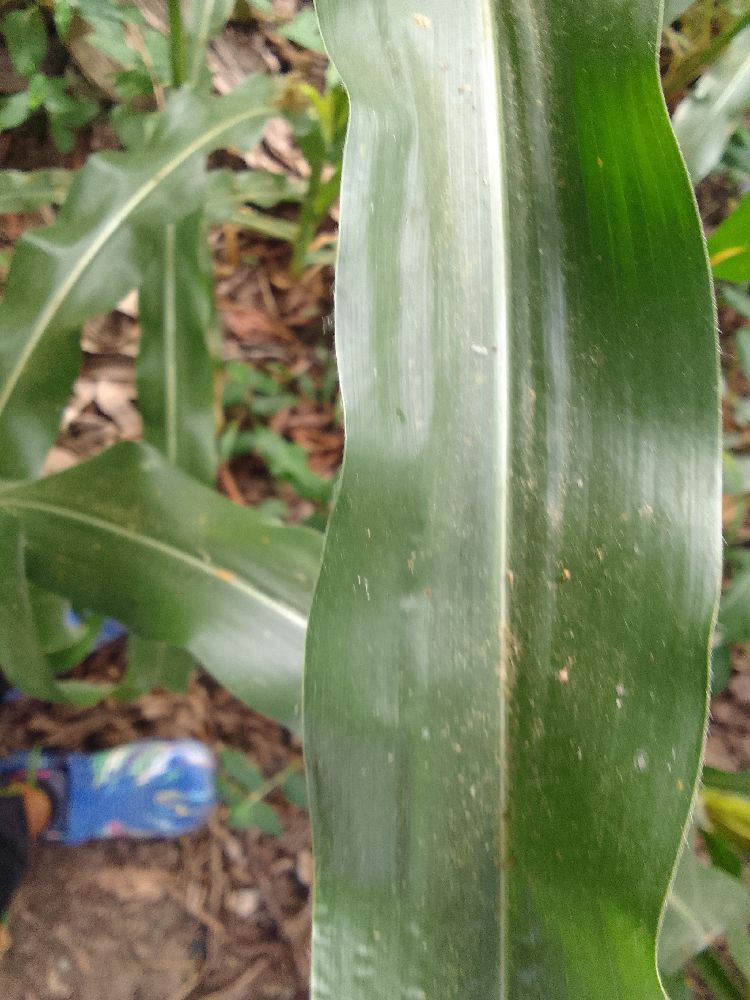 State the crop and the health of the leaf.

maize, healthy
